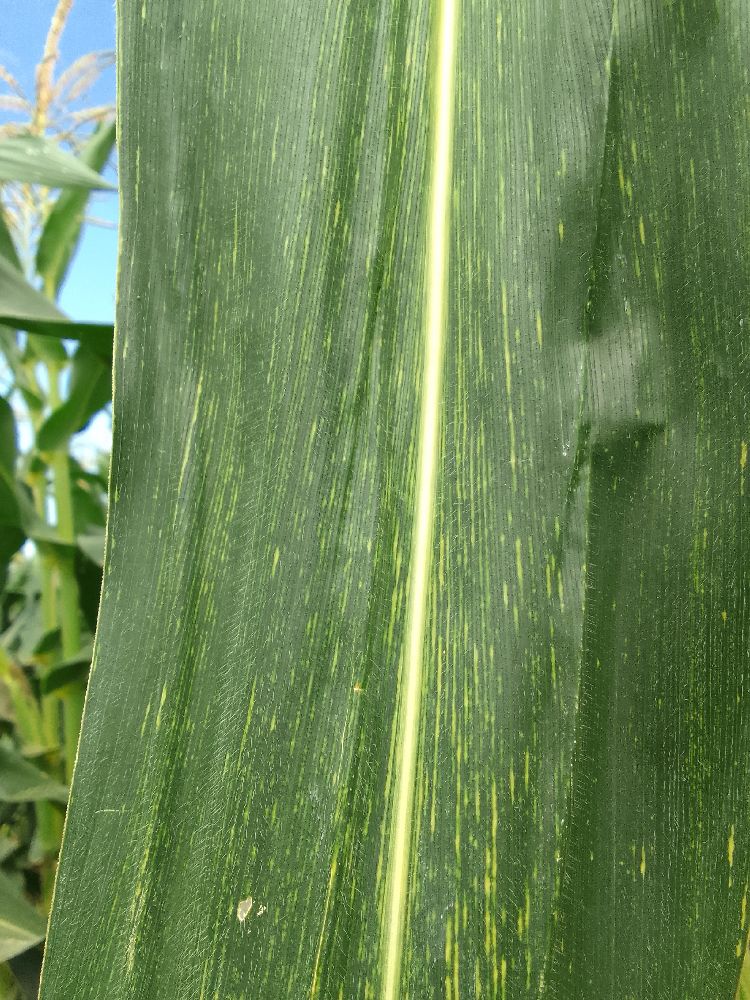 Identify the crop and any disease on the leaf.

maize, maize streak virus
